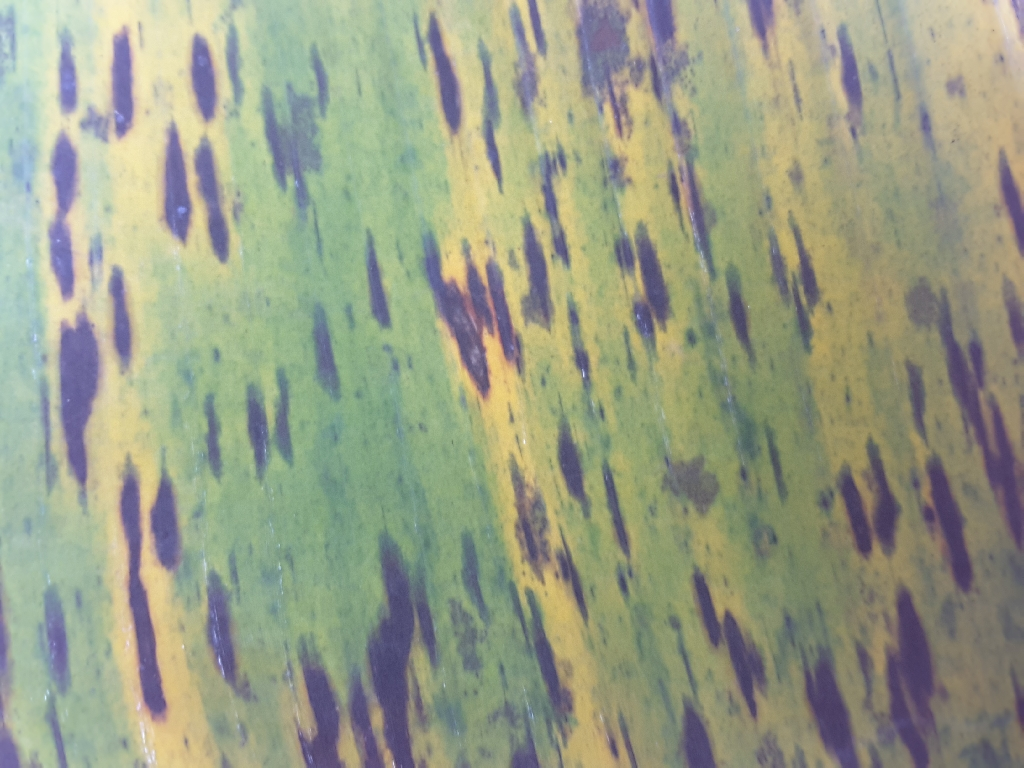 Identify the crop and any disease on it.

banana, black sigatoka
